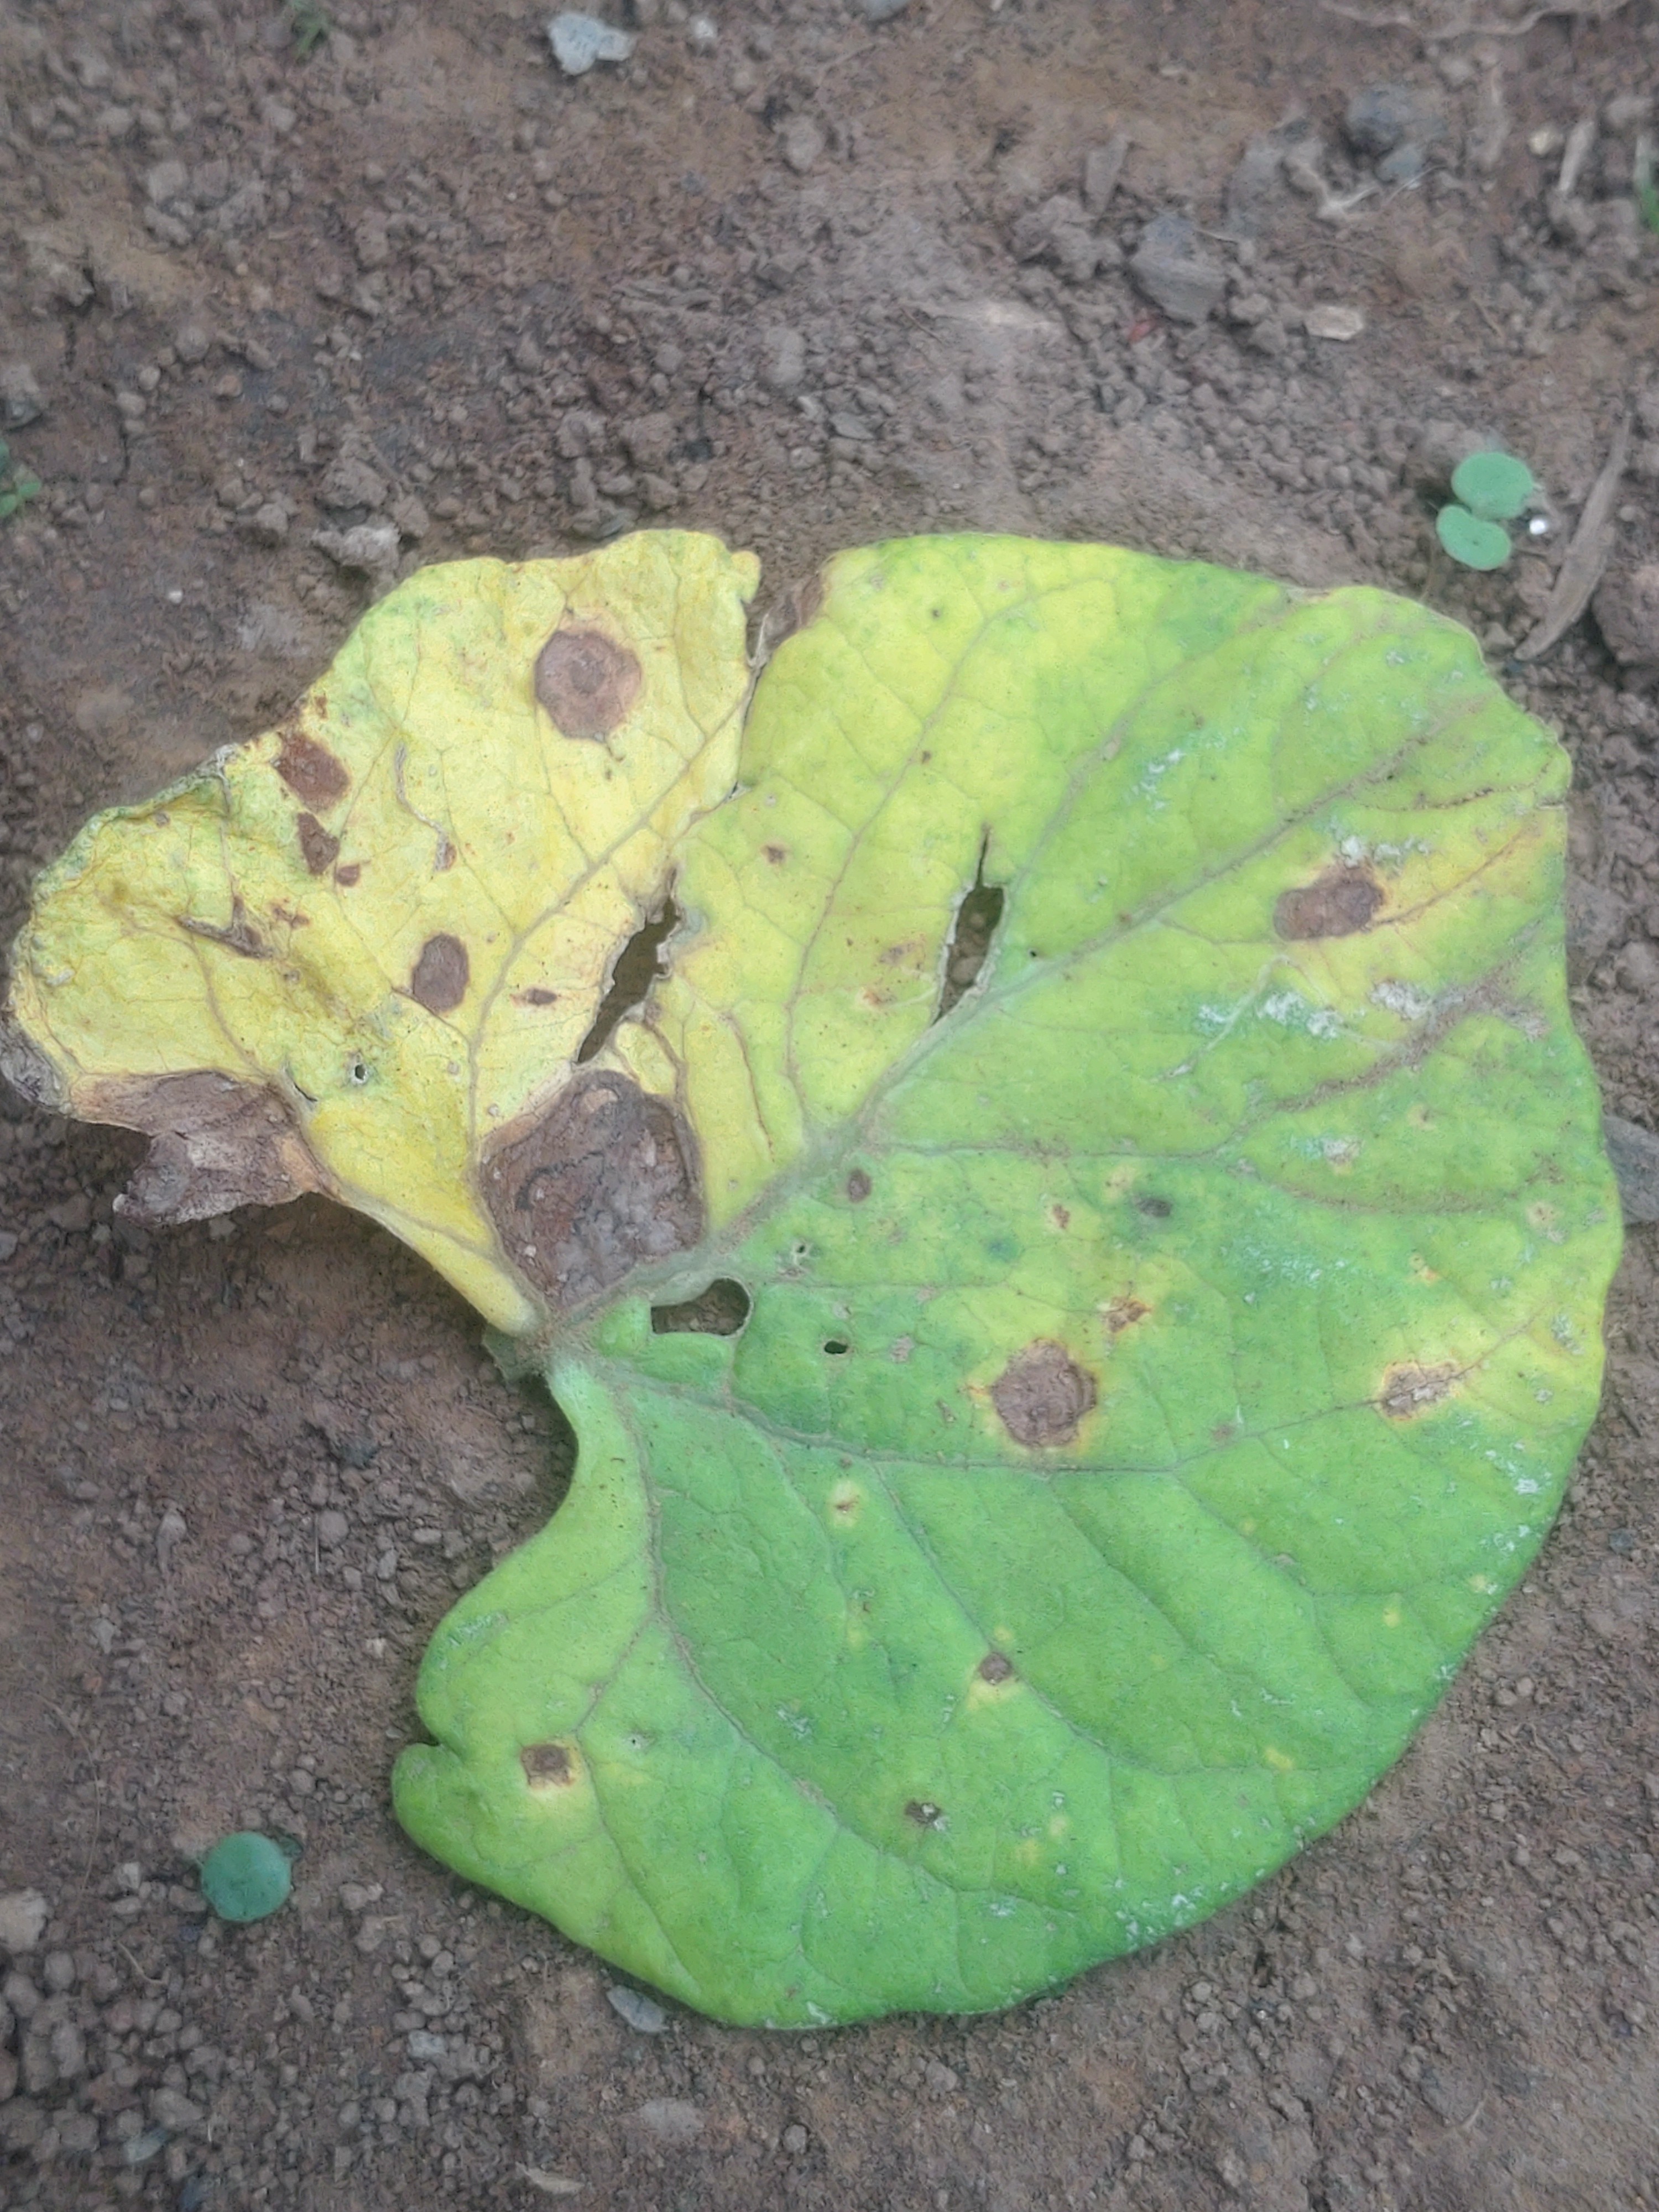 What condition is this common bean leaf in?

anthracnose
